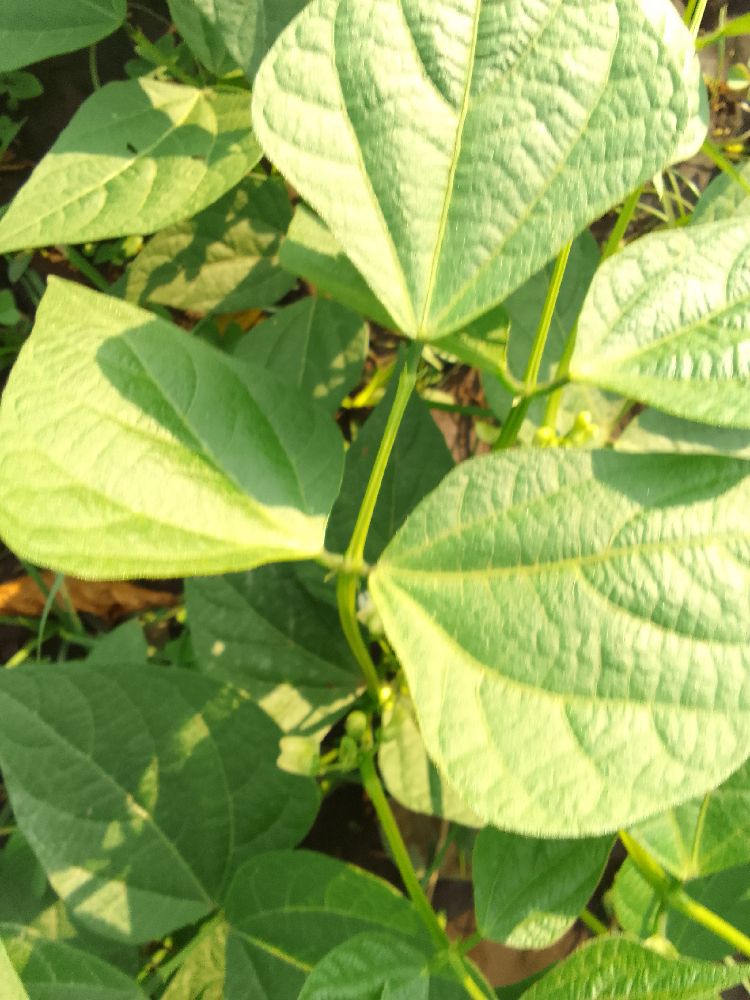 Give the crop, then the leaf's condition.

common bean, healthy
